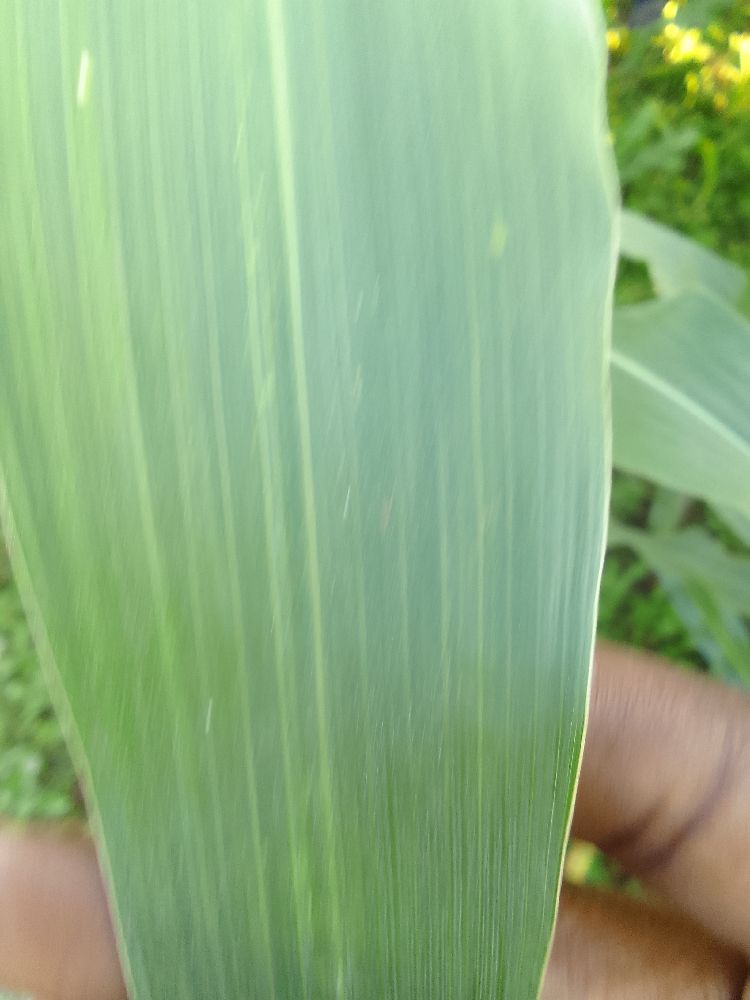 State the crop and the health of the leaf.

maize, healthy
